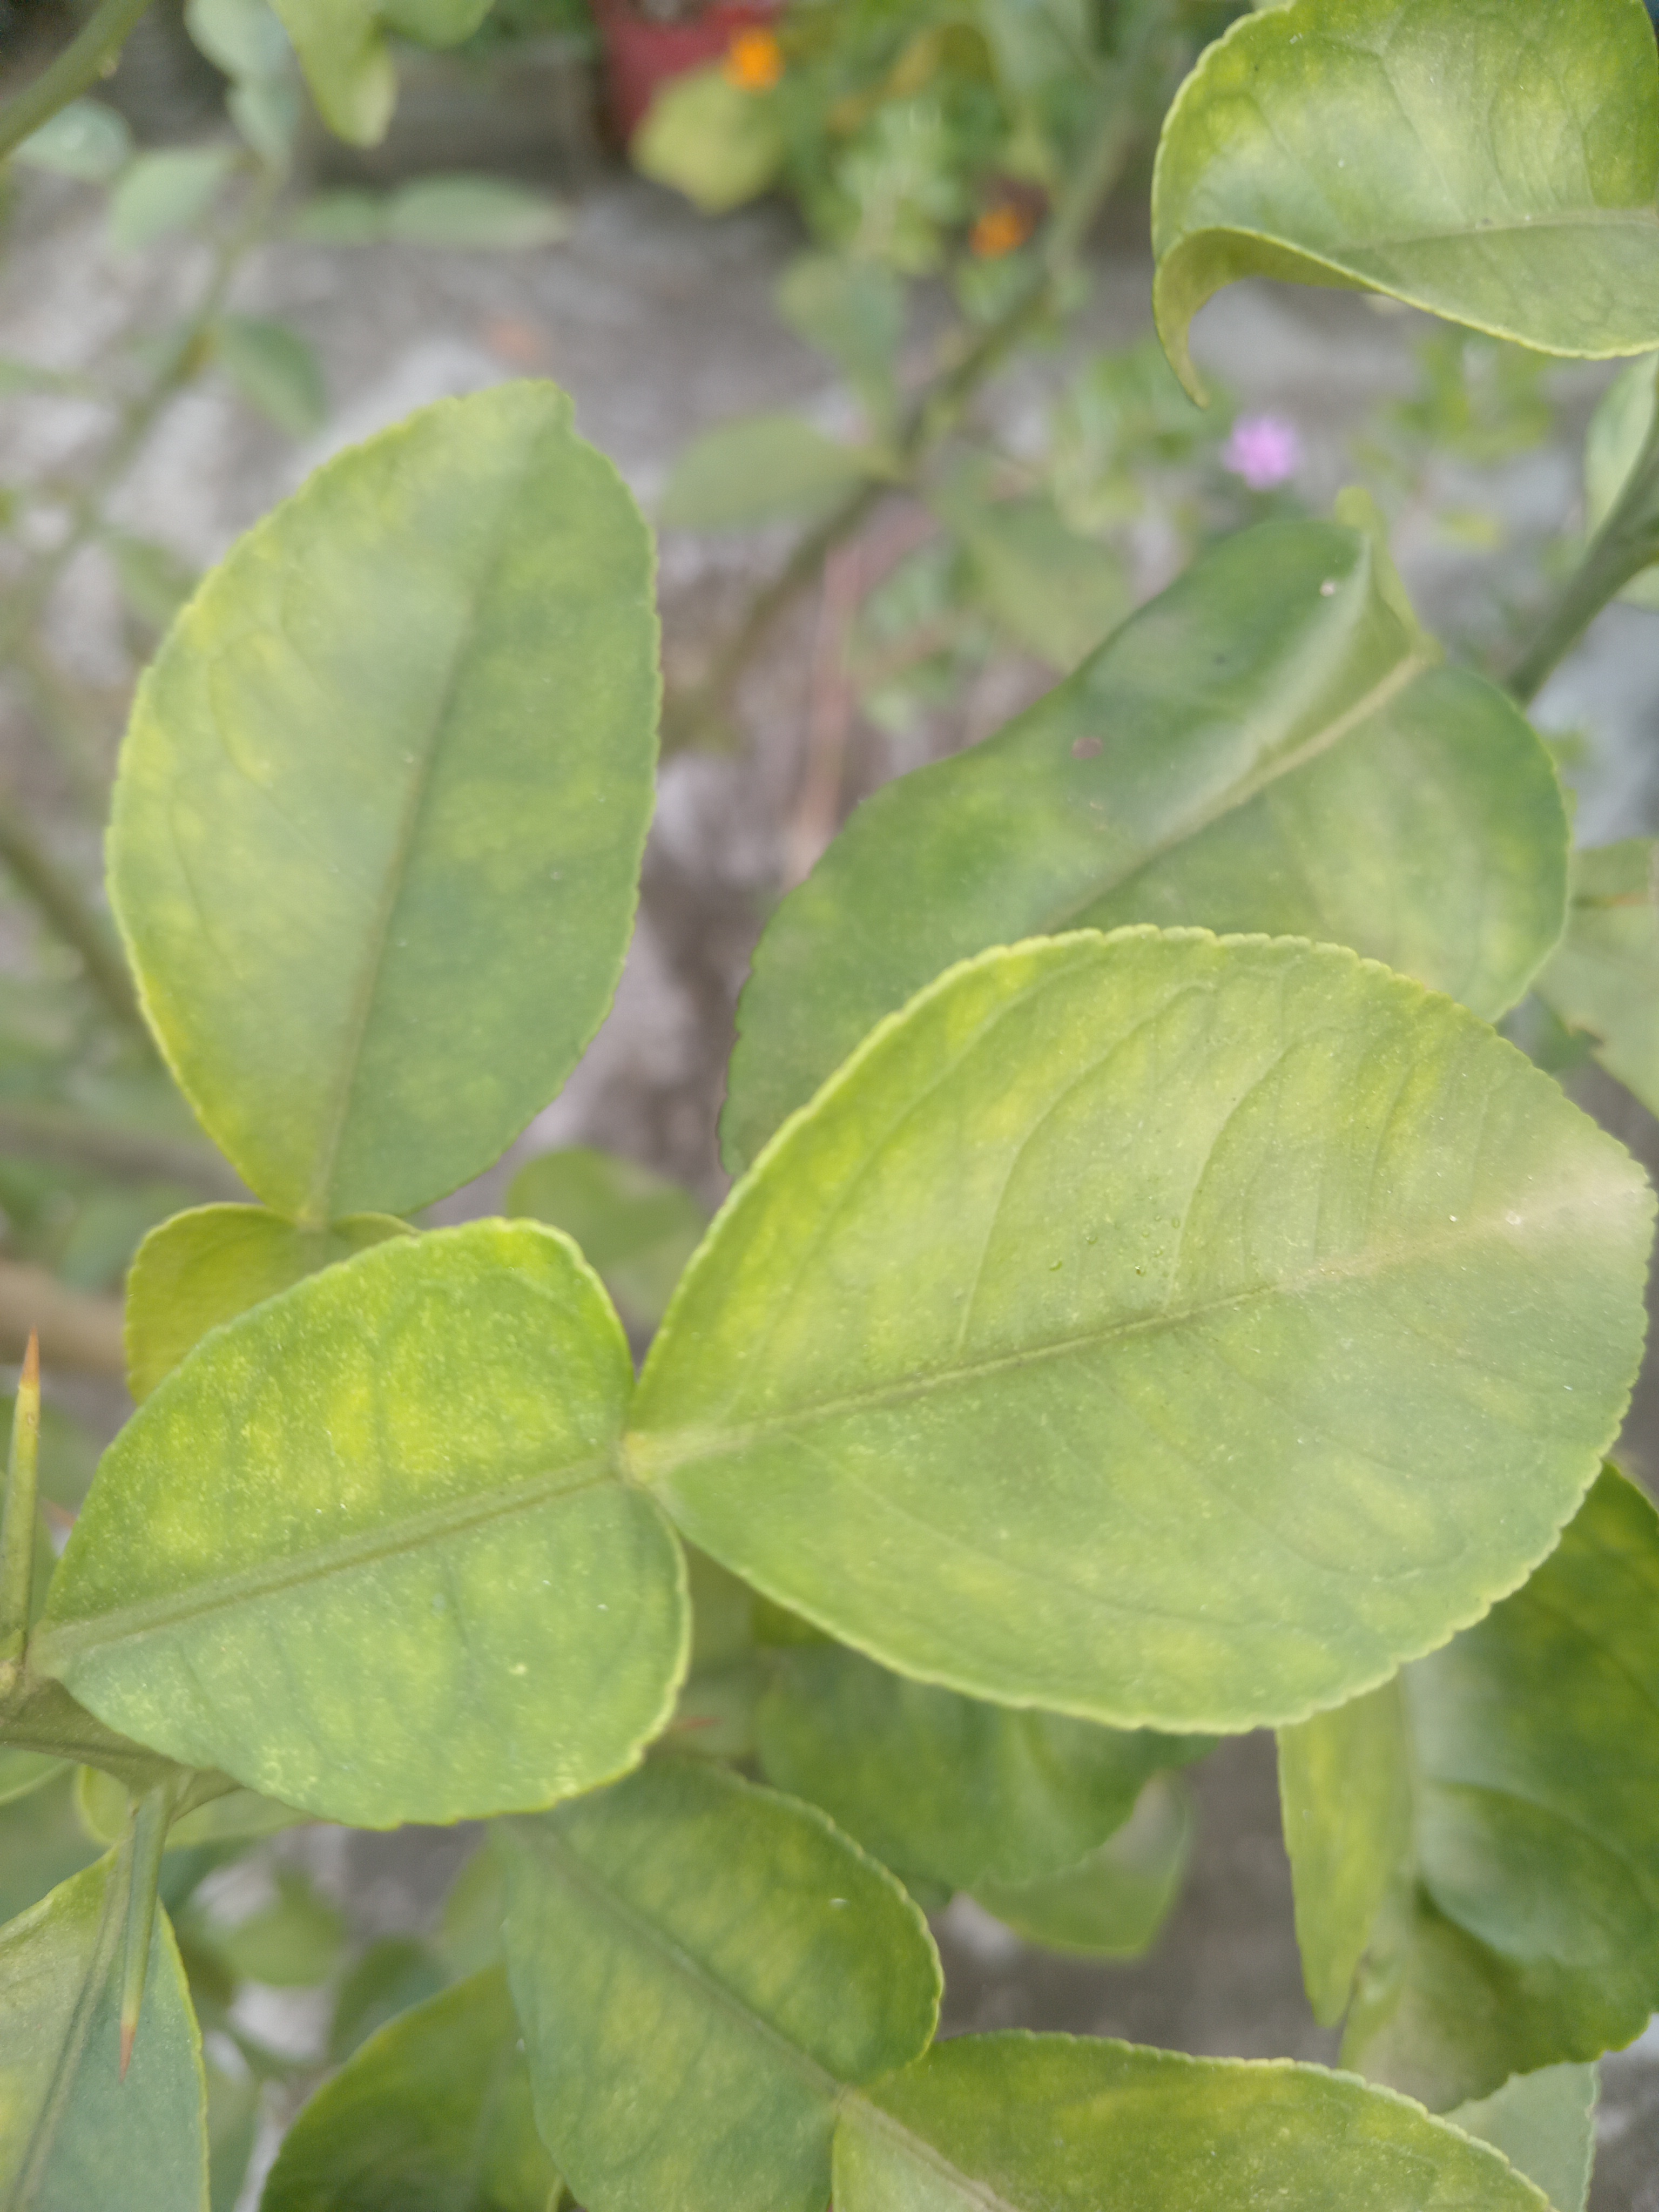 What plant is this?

lemon
